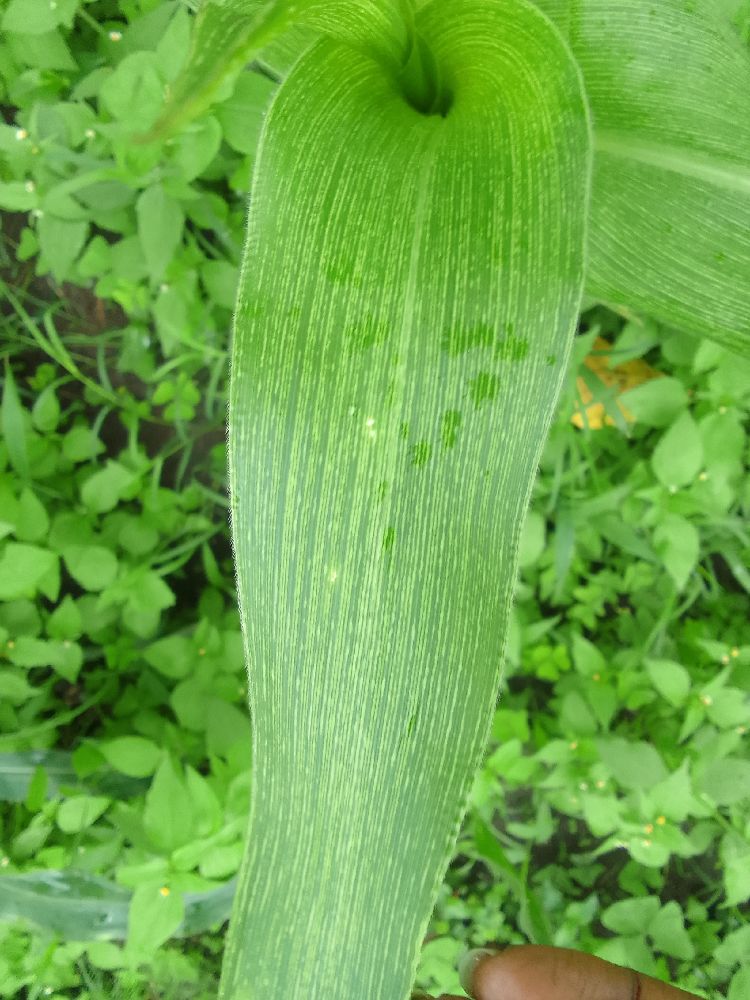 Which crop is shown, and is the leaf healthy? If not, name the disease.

maize, maize streak virus
